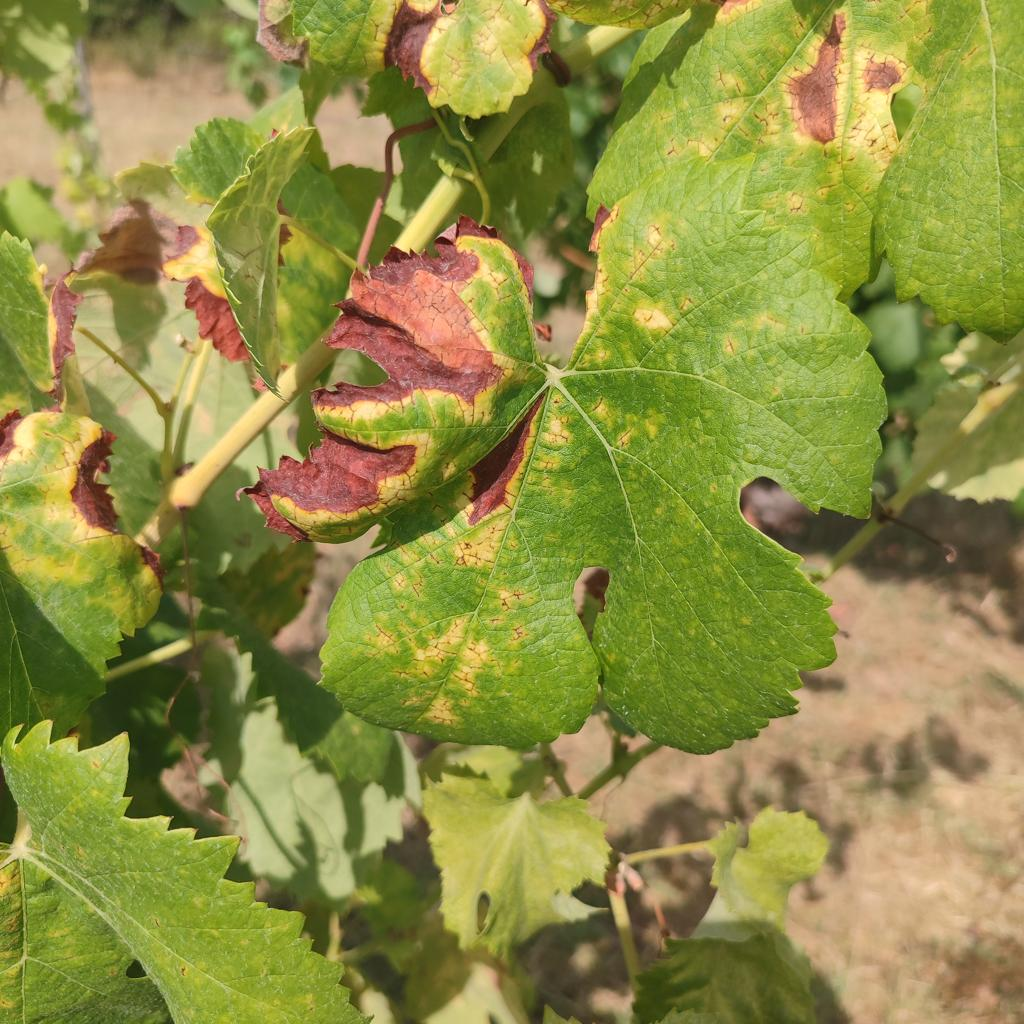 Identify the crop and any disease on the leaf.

grapevine, esca complex
